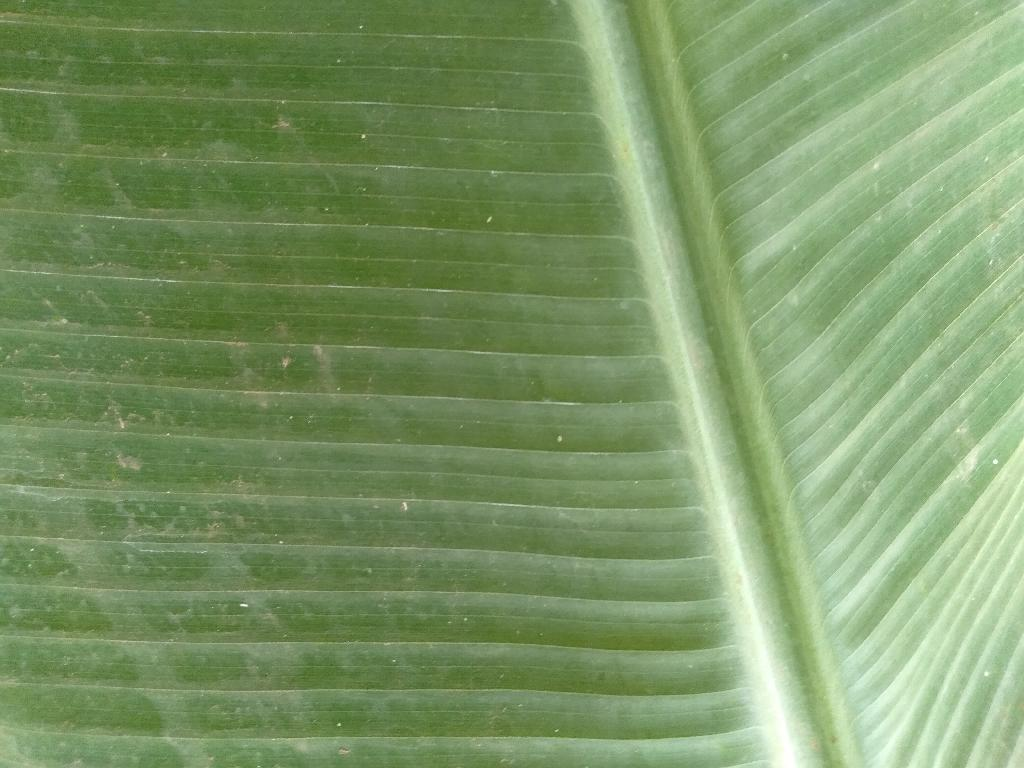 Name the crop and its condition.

banana, healthy
